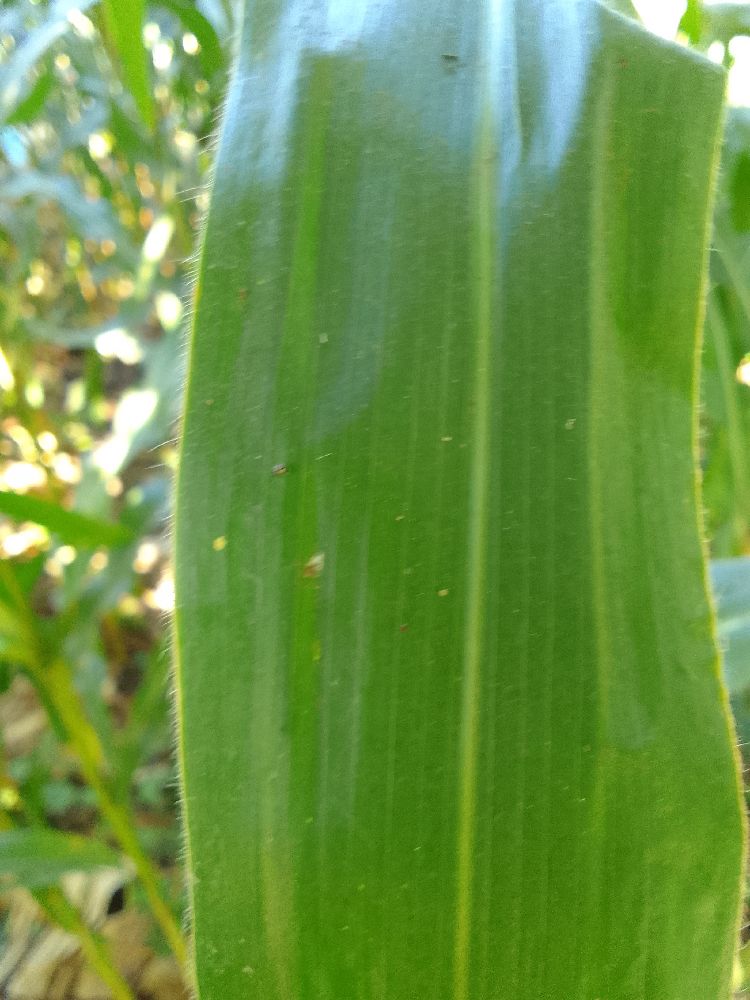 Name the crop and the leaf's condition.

maize, healthy
